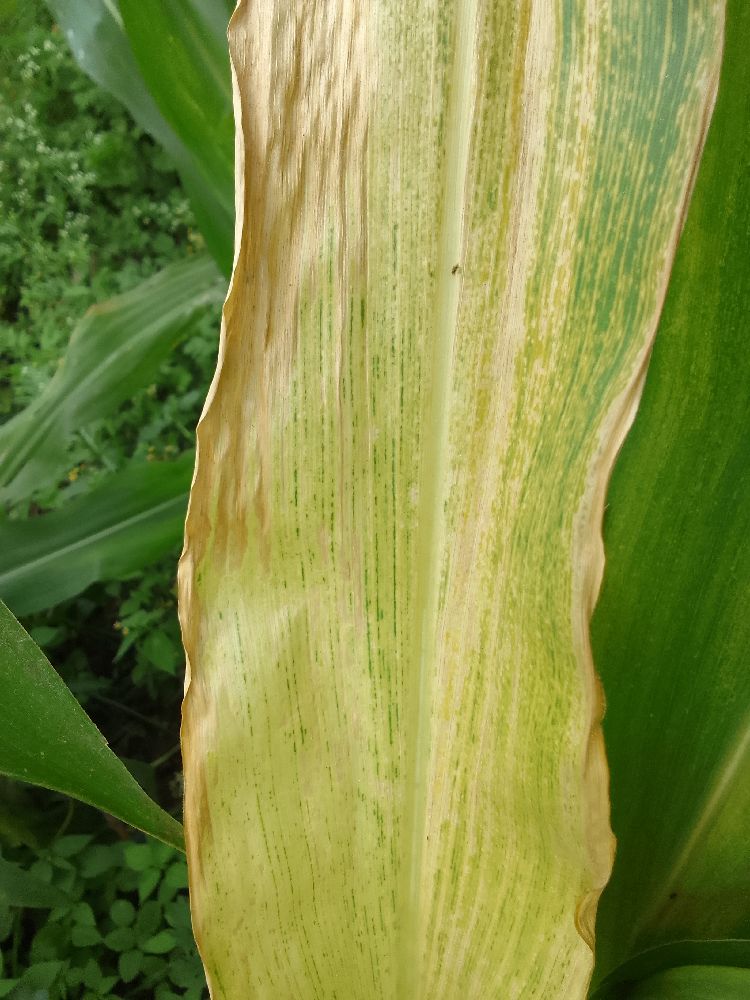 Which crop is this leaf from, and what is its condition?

maize, maize lethal necrosis
